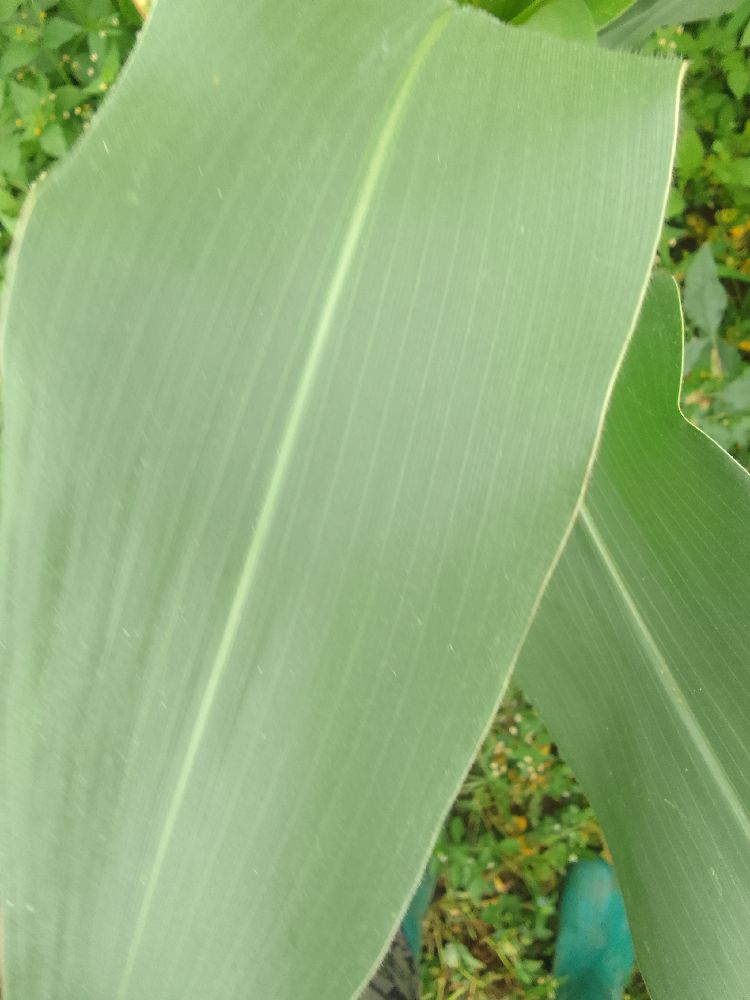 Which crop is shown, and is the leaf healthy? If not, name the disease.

maize, healthy
